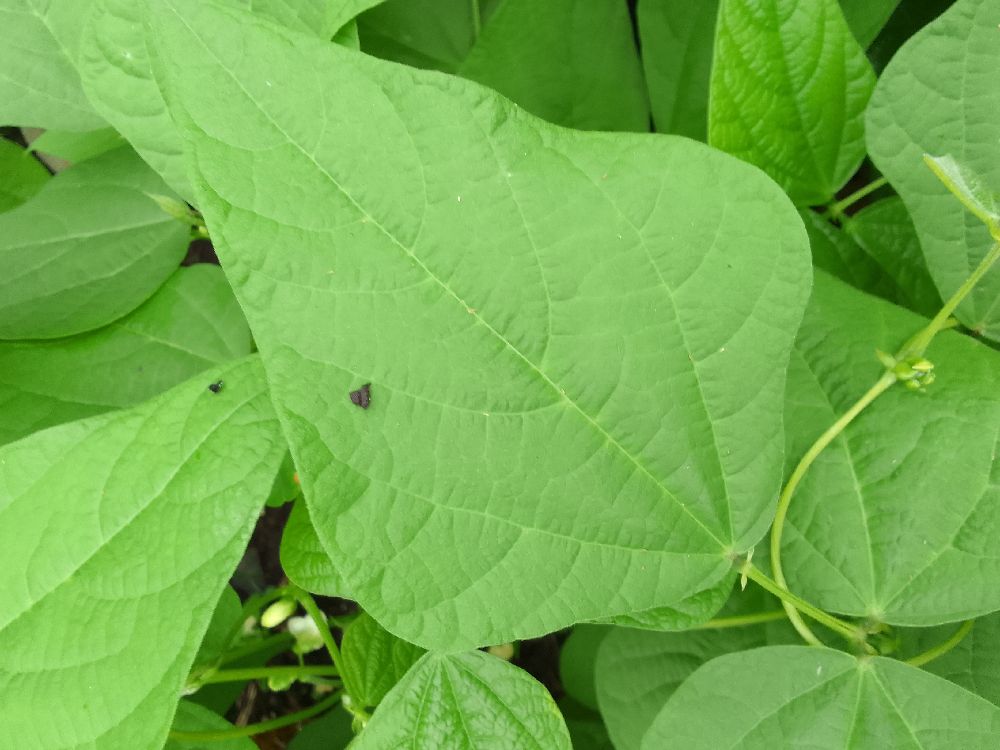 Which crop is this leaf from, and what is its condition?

common bean, healthy
